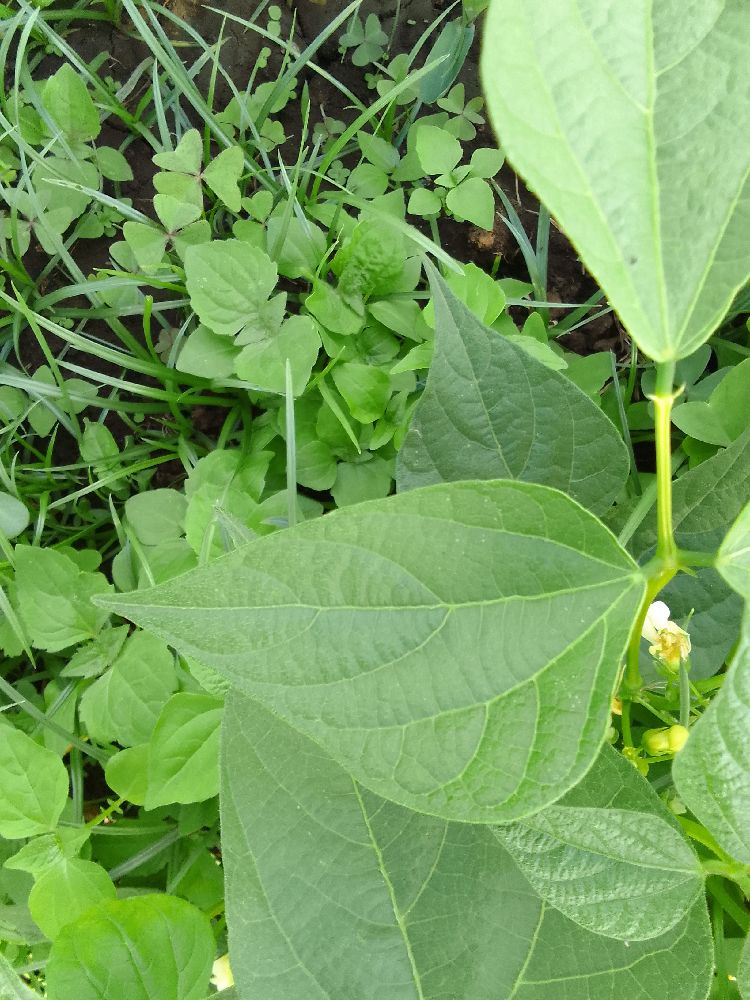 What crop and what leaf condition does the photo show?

common bean, healthy
